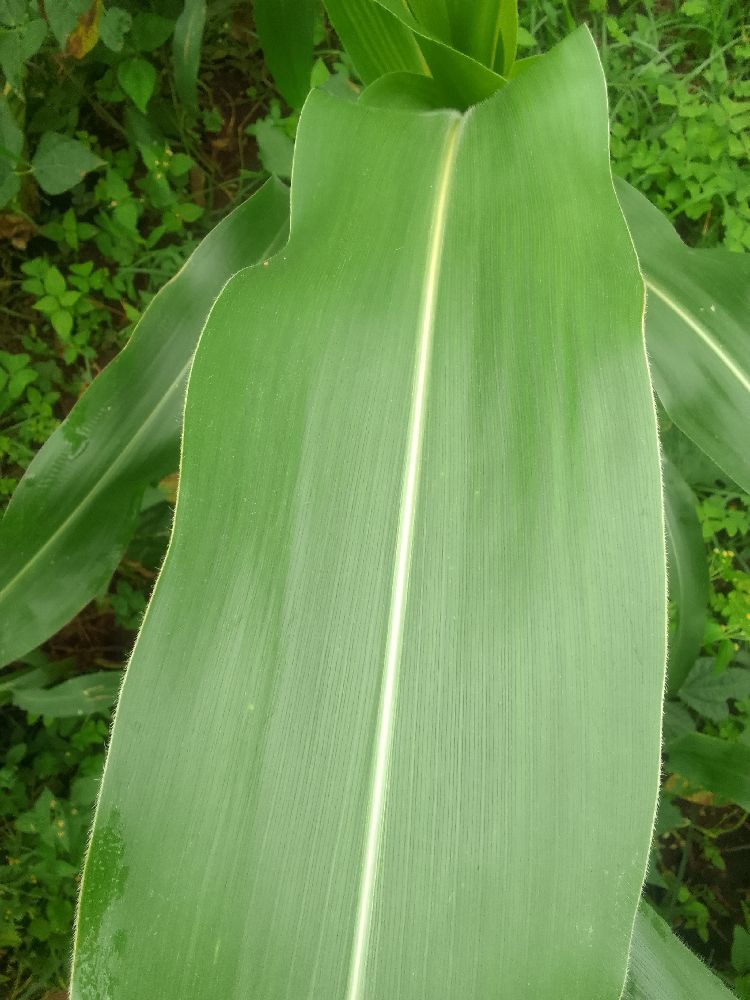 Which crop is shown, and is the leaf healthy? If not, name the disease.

maize, healthy
